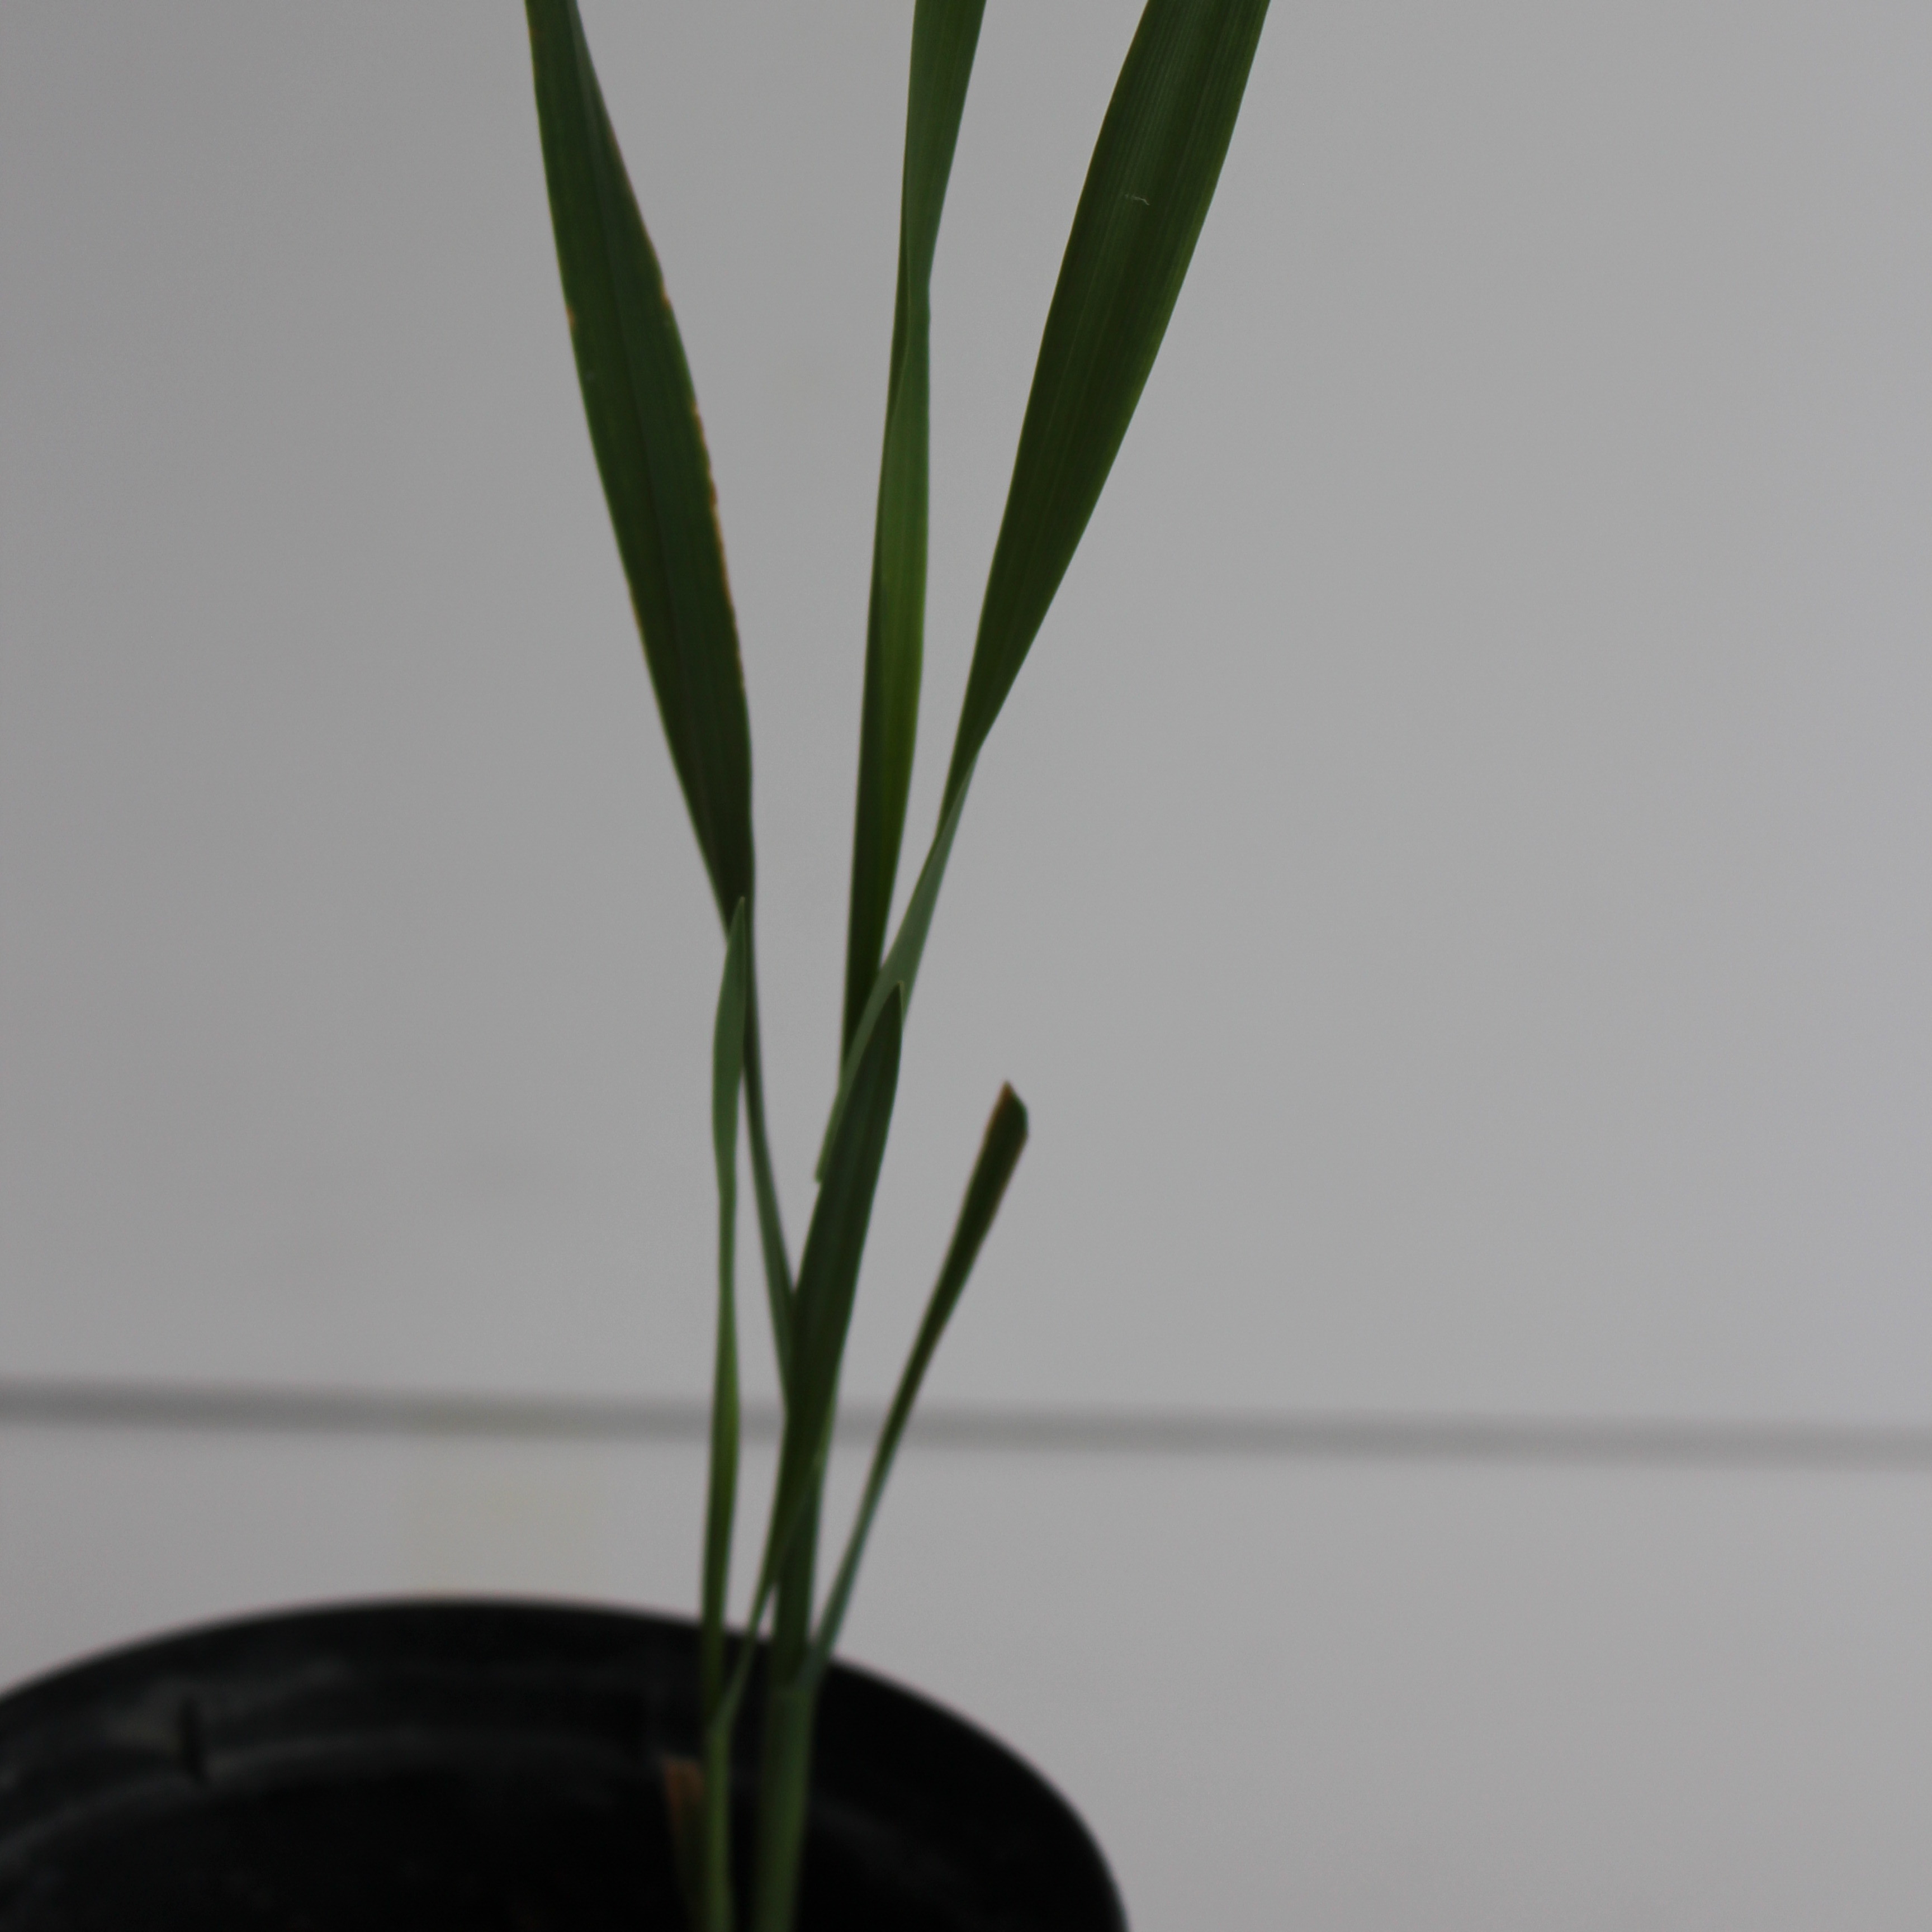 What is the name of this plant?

Avena sterilis
